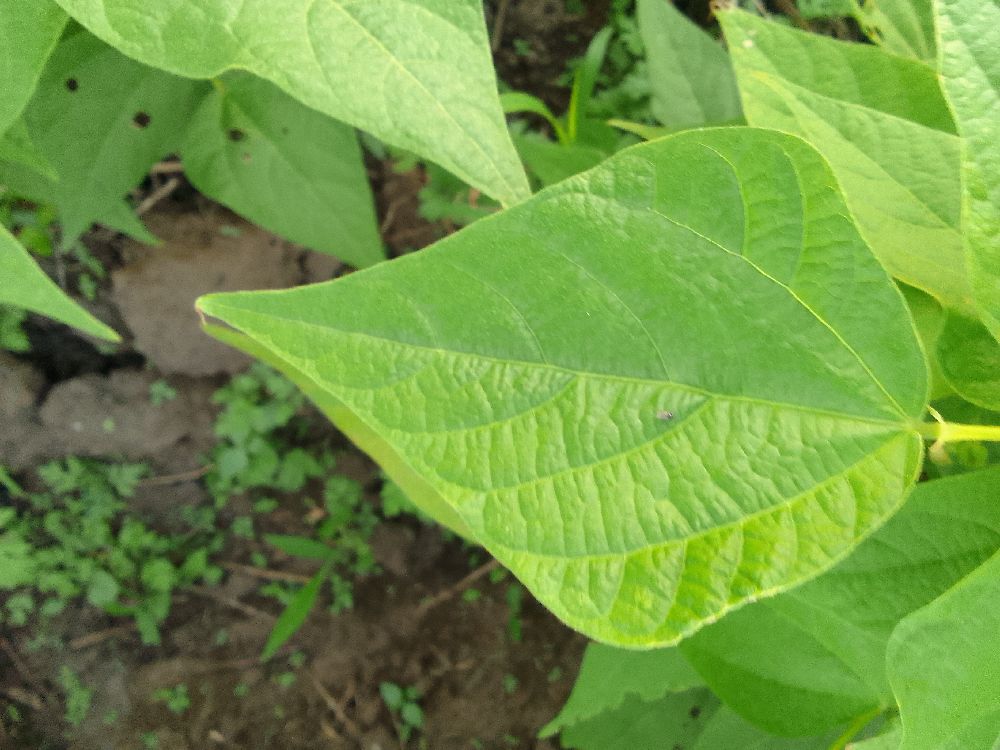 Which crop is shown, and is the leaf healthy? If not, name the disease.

common bean, healthy
